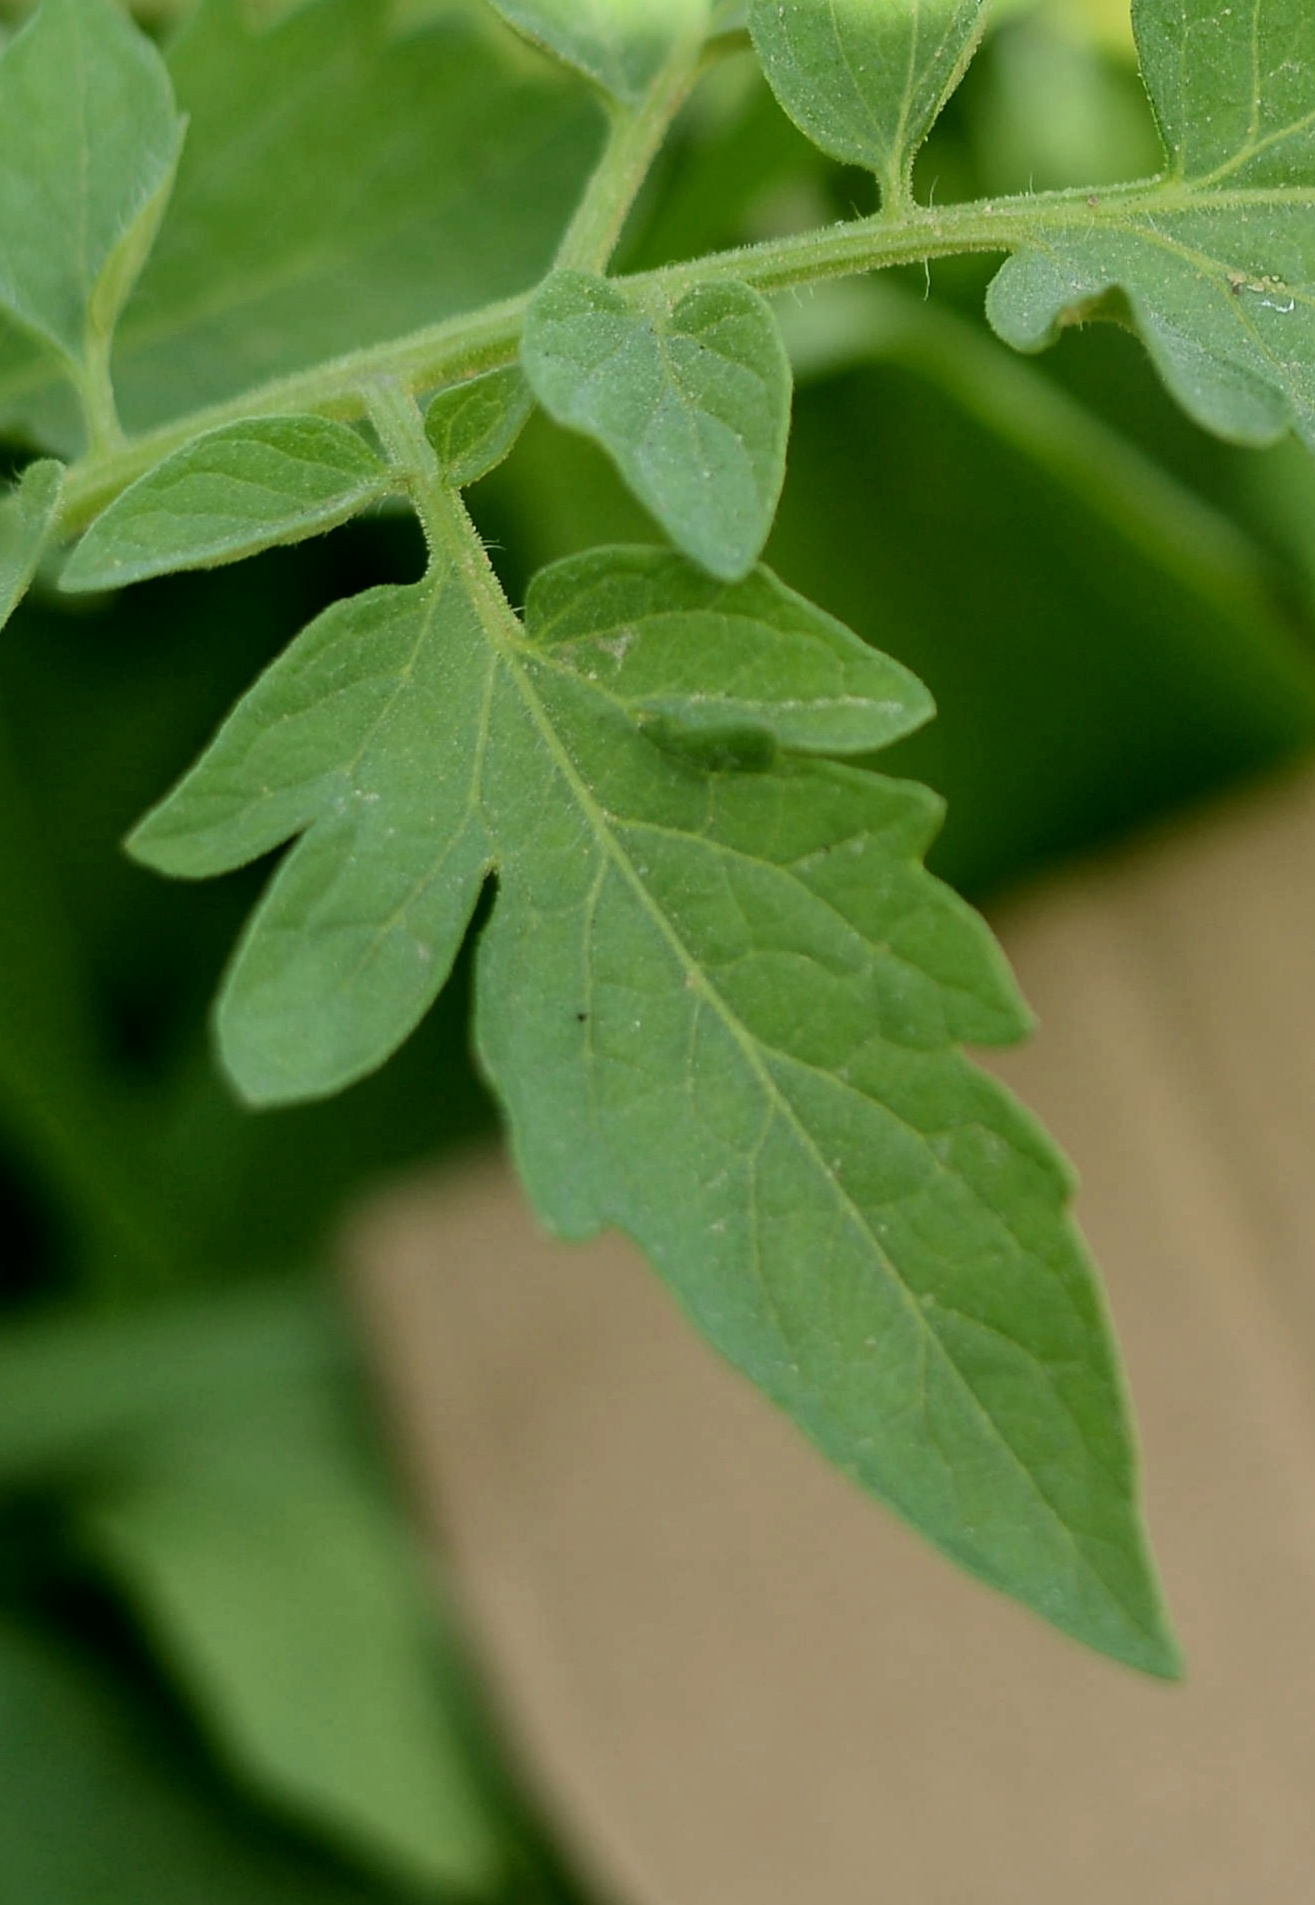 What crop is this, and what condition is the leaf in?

tomato, healthy
